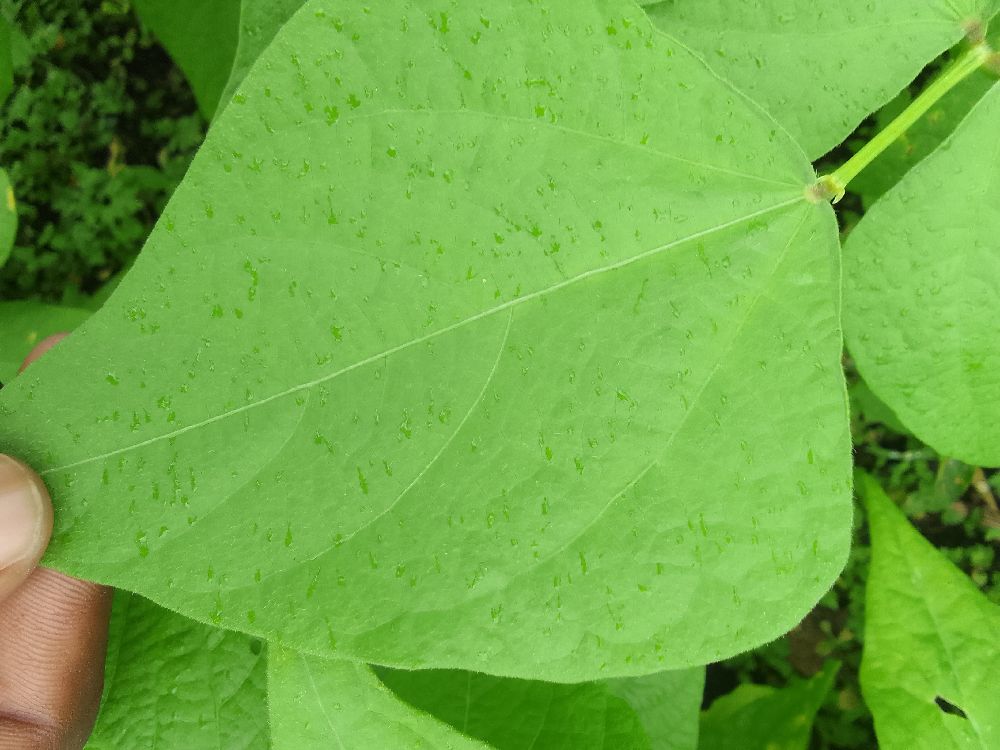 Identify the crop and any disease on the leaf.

common bean, healthy
